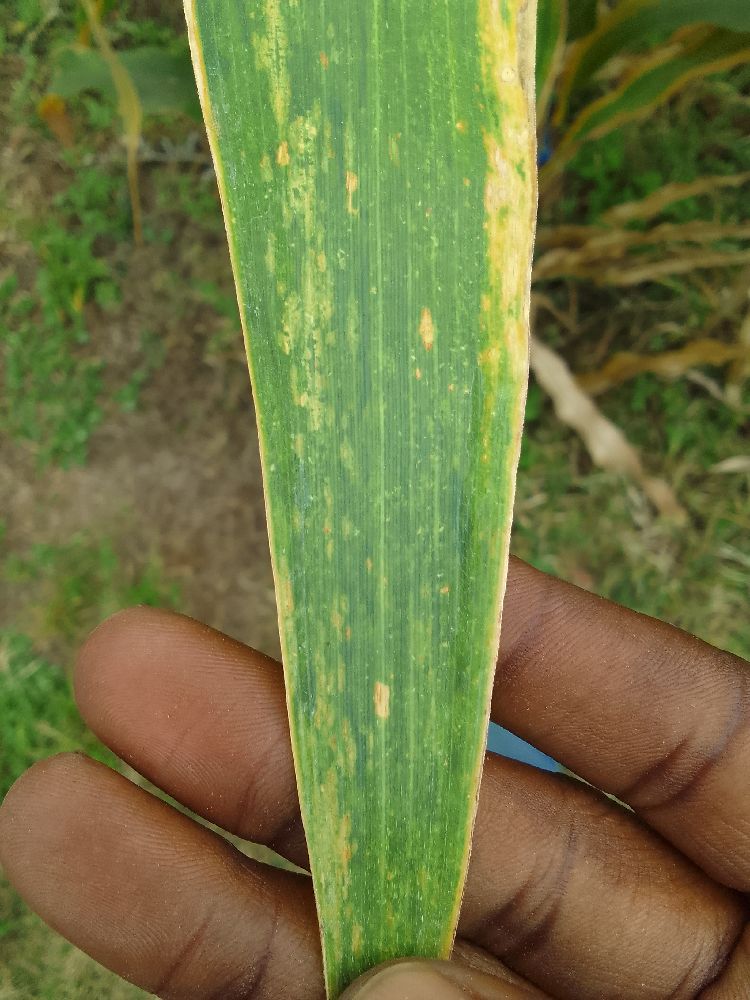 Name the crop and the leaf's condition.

maize, maize lethal necrosis
